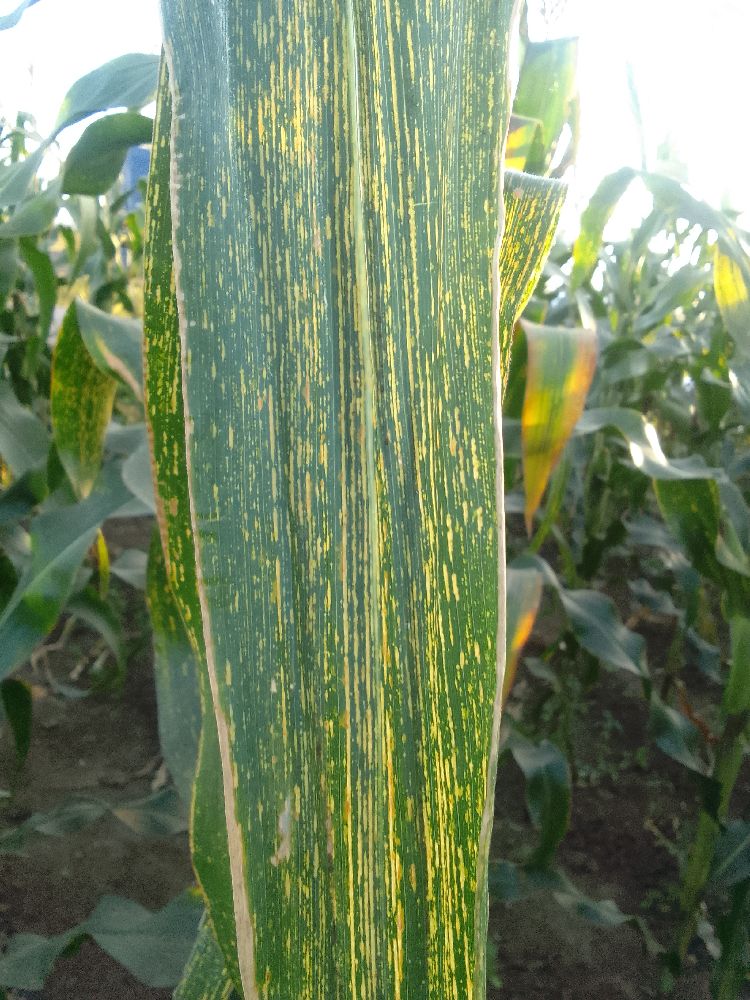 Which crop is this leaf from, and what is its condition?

maize, maize streak virus
